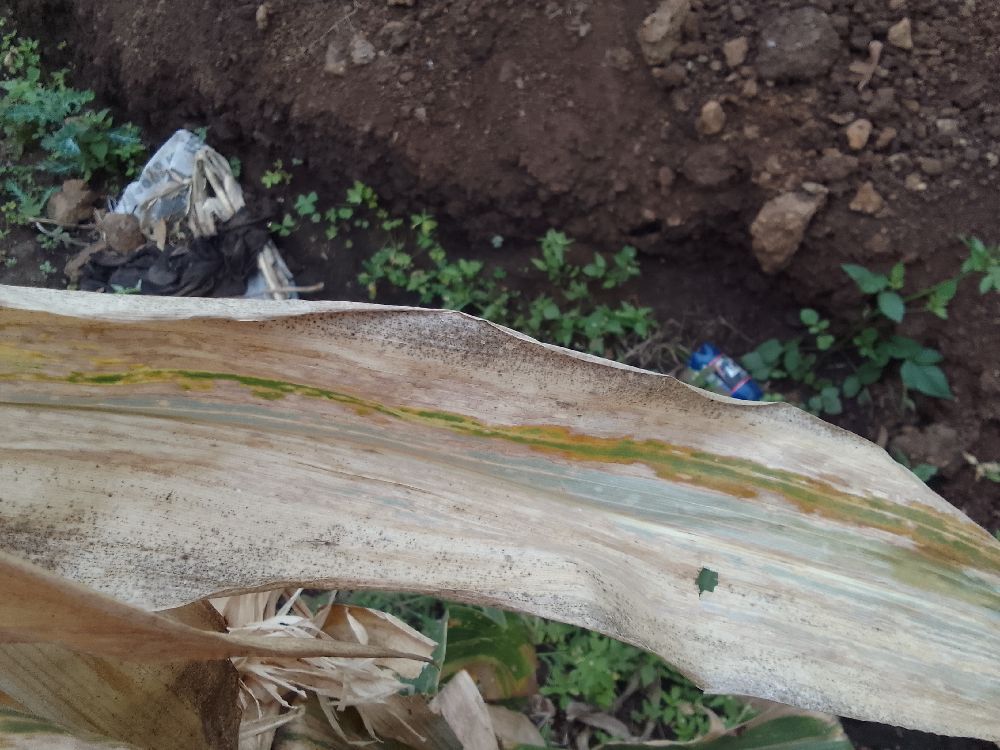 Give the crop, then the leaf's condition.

maize, maize lethal necrosis
